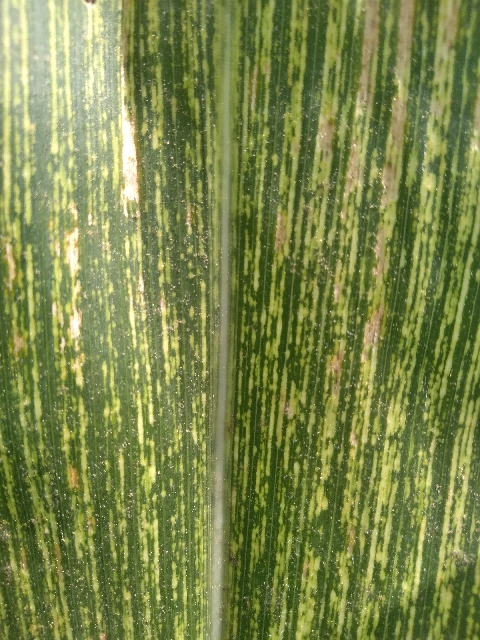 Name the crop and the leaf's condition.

maize, maize streak virus
